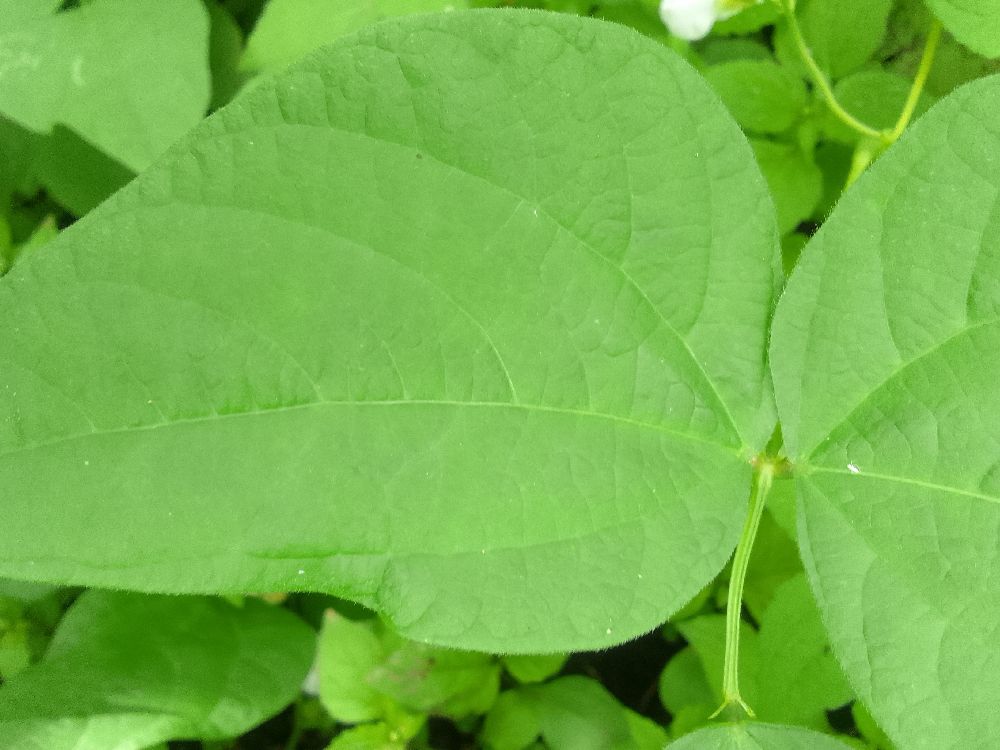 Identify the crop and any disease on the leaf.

common bean, healthy
